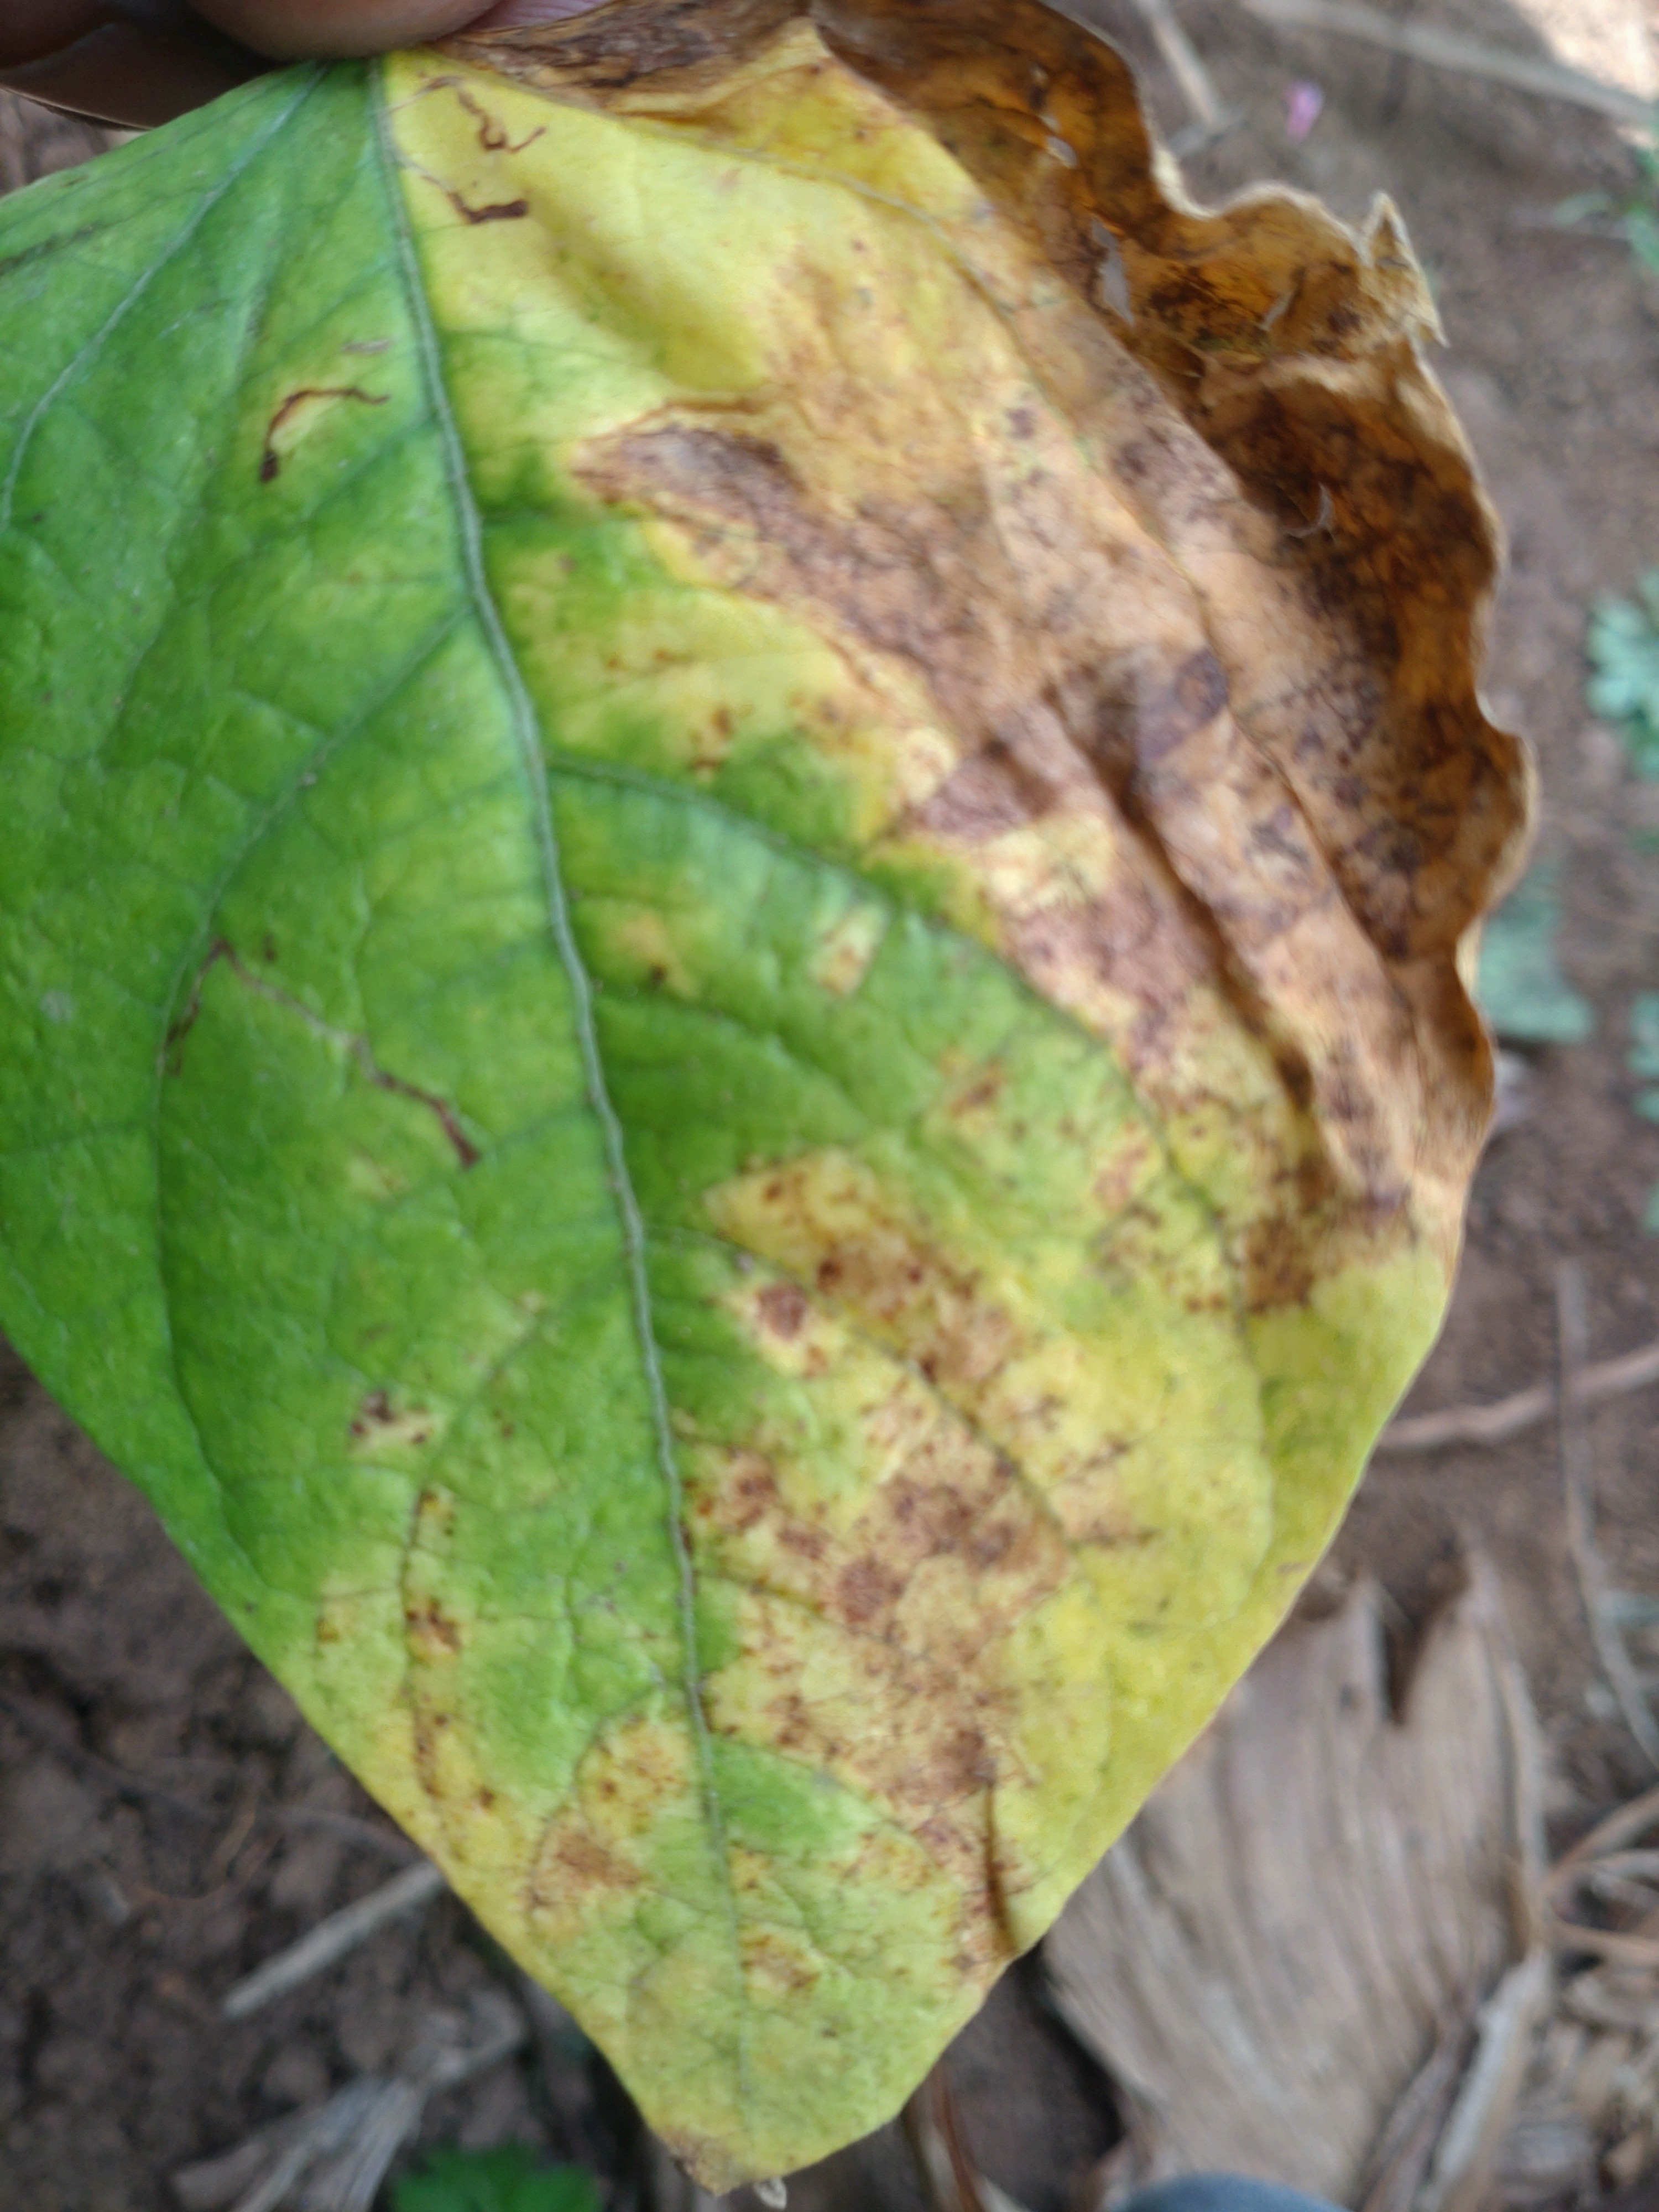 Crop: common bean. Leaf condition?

rust
